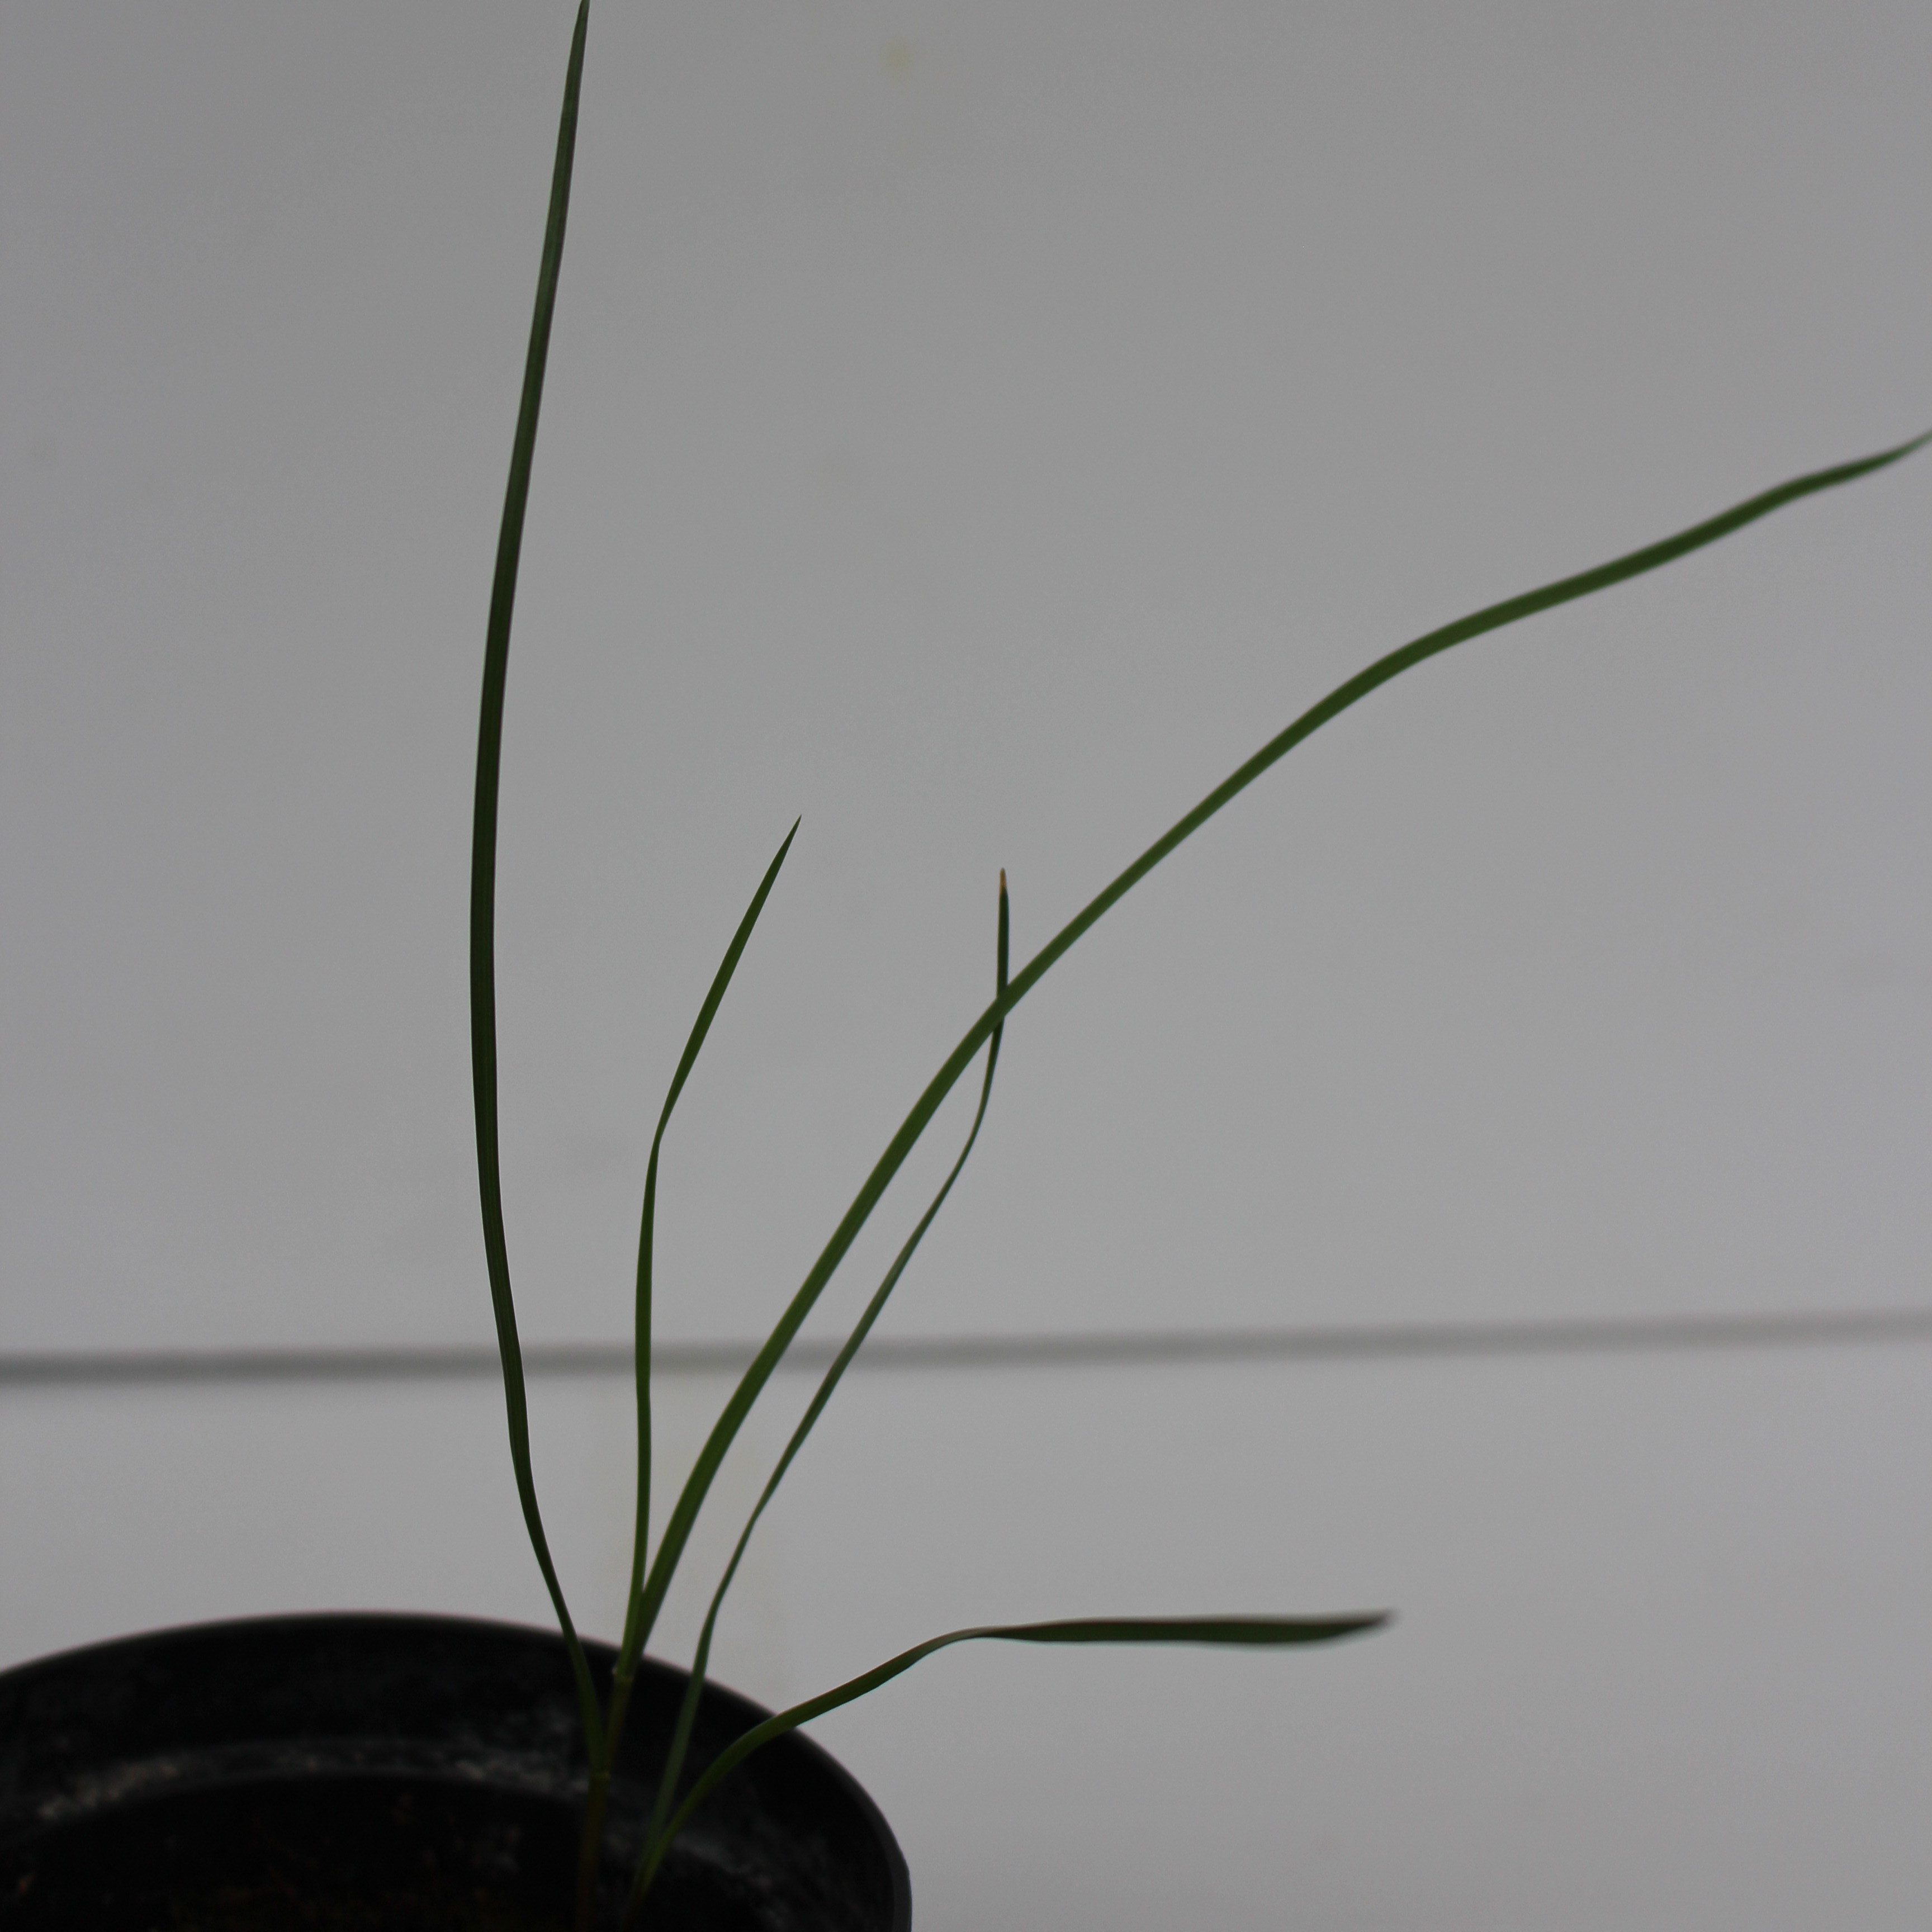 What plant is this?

Lolium multiflorum
